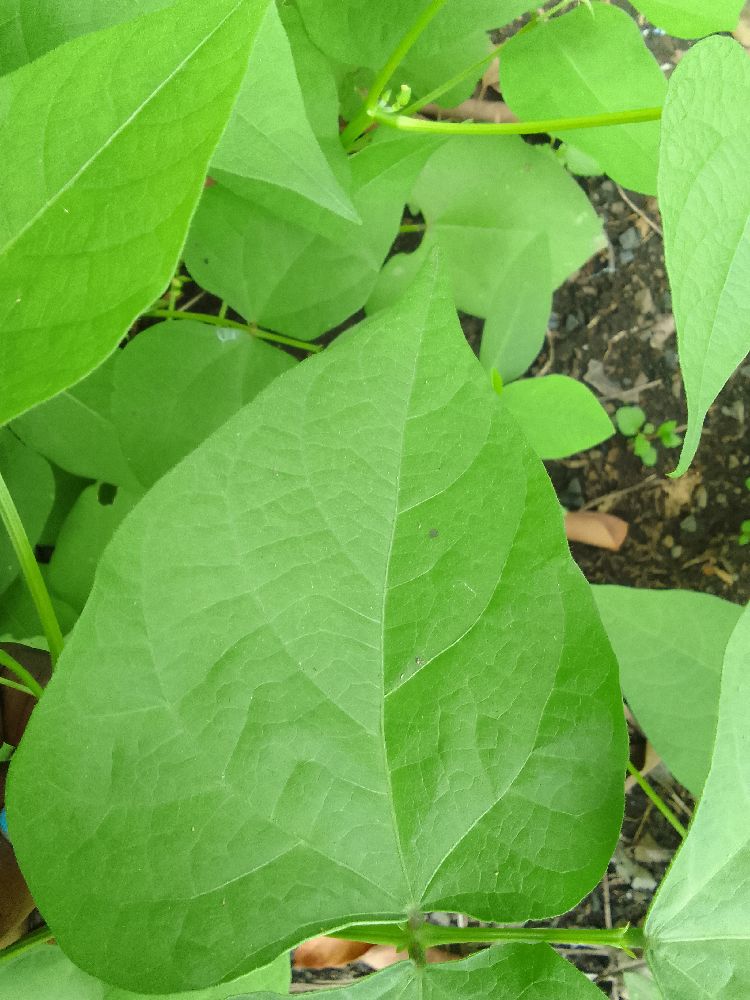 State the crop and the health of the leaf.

common bean, healthy
